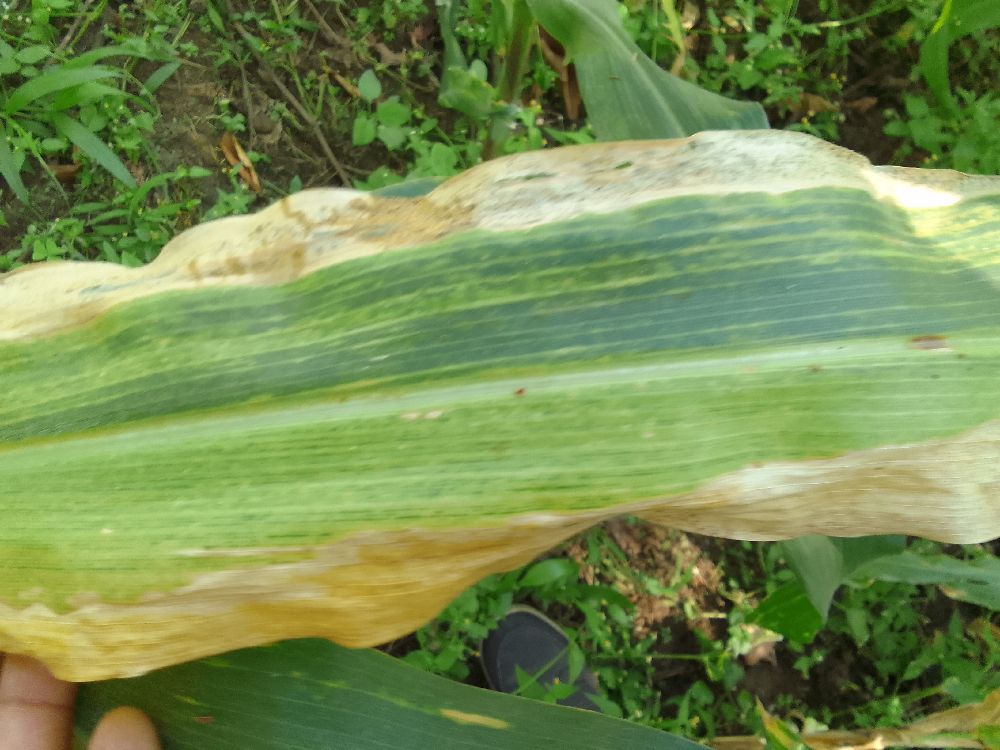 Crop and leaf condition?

maize, maize lethal necrosis
